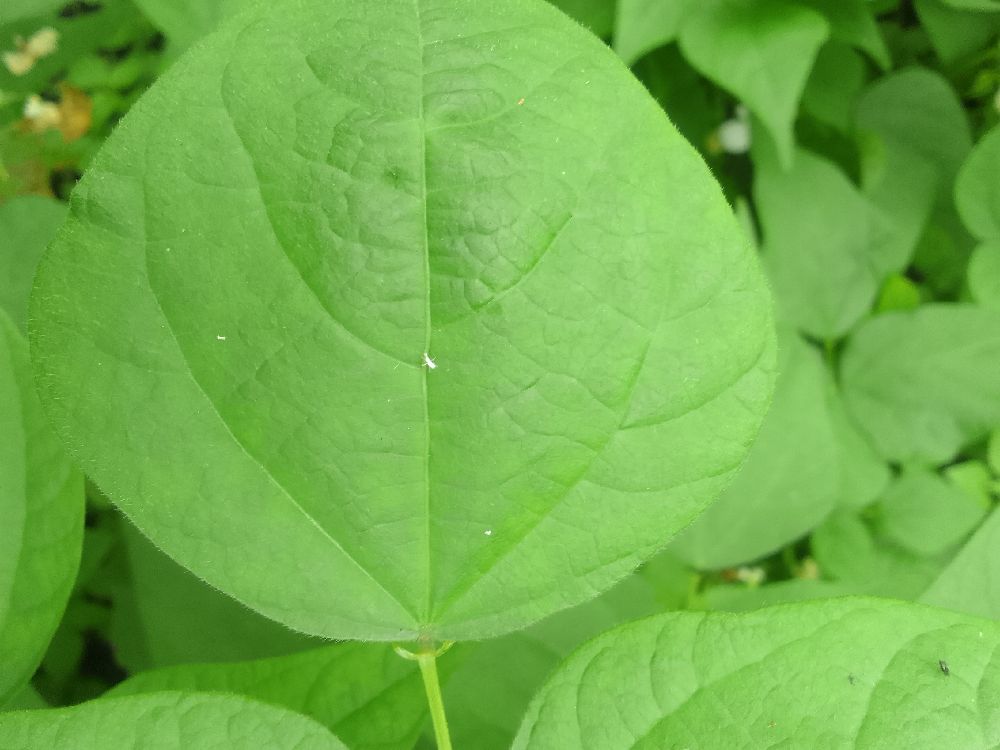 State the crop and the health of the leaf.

common bean, healthy
